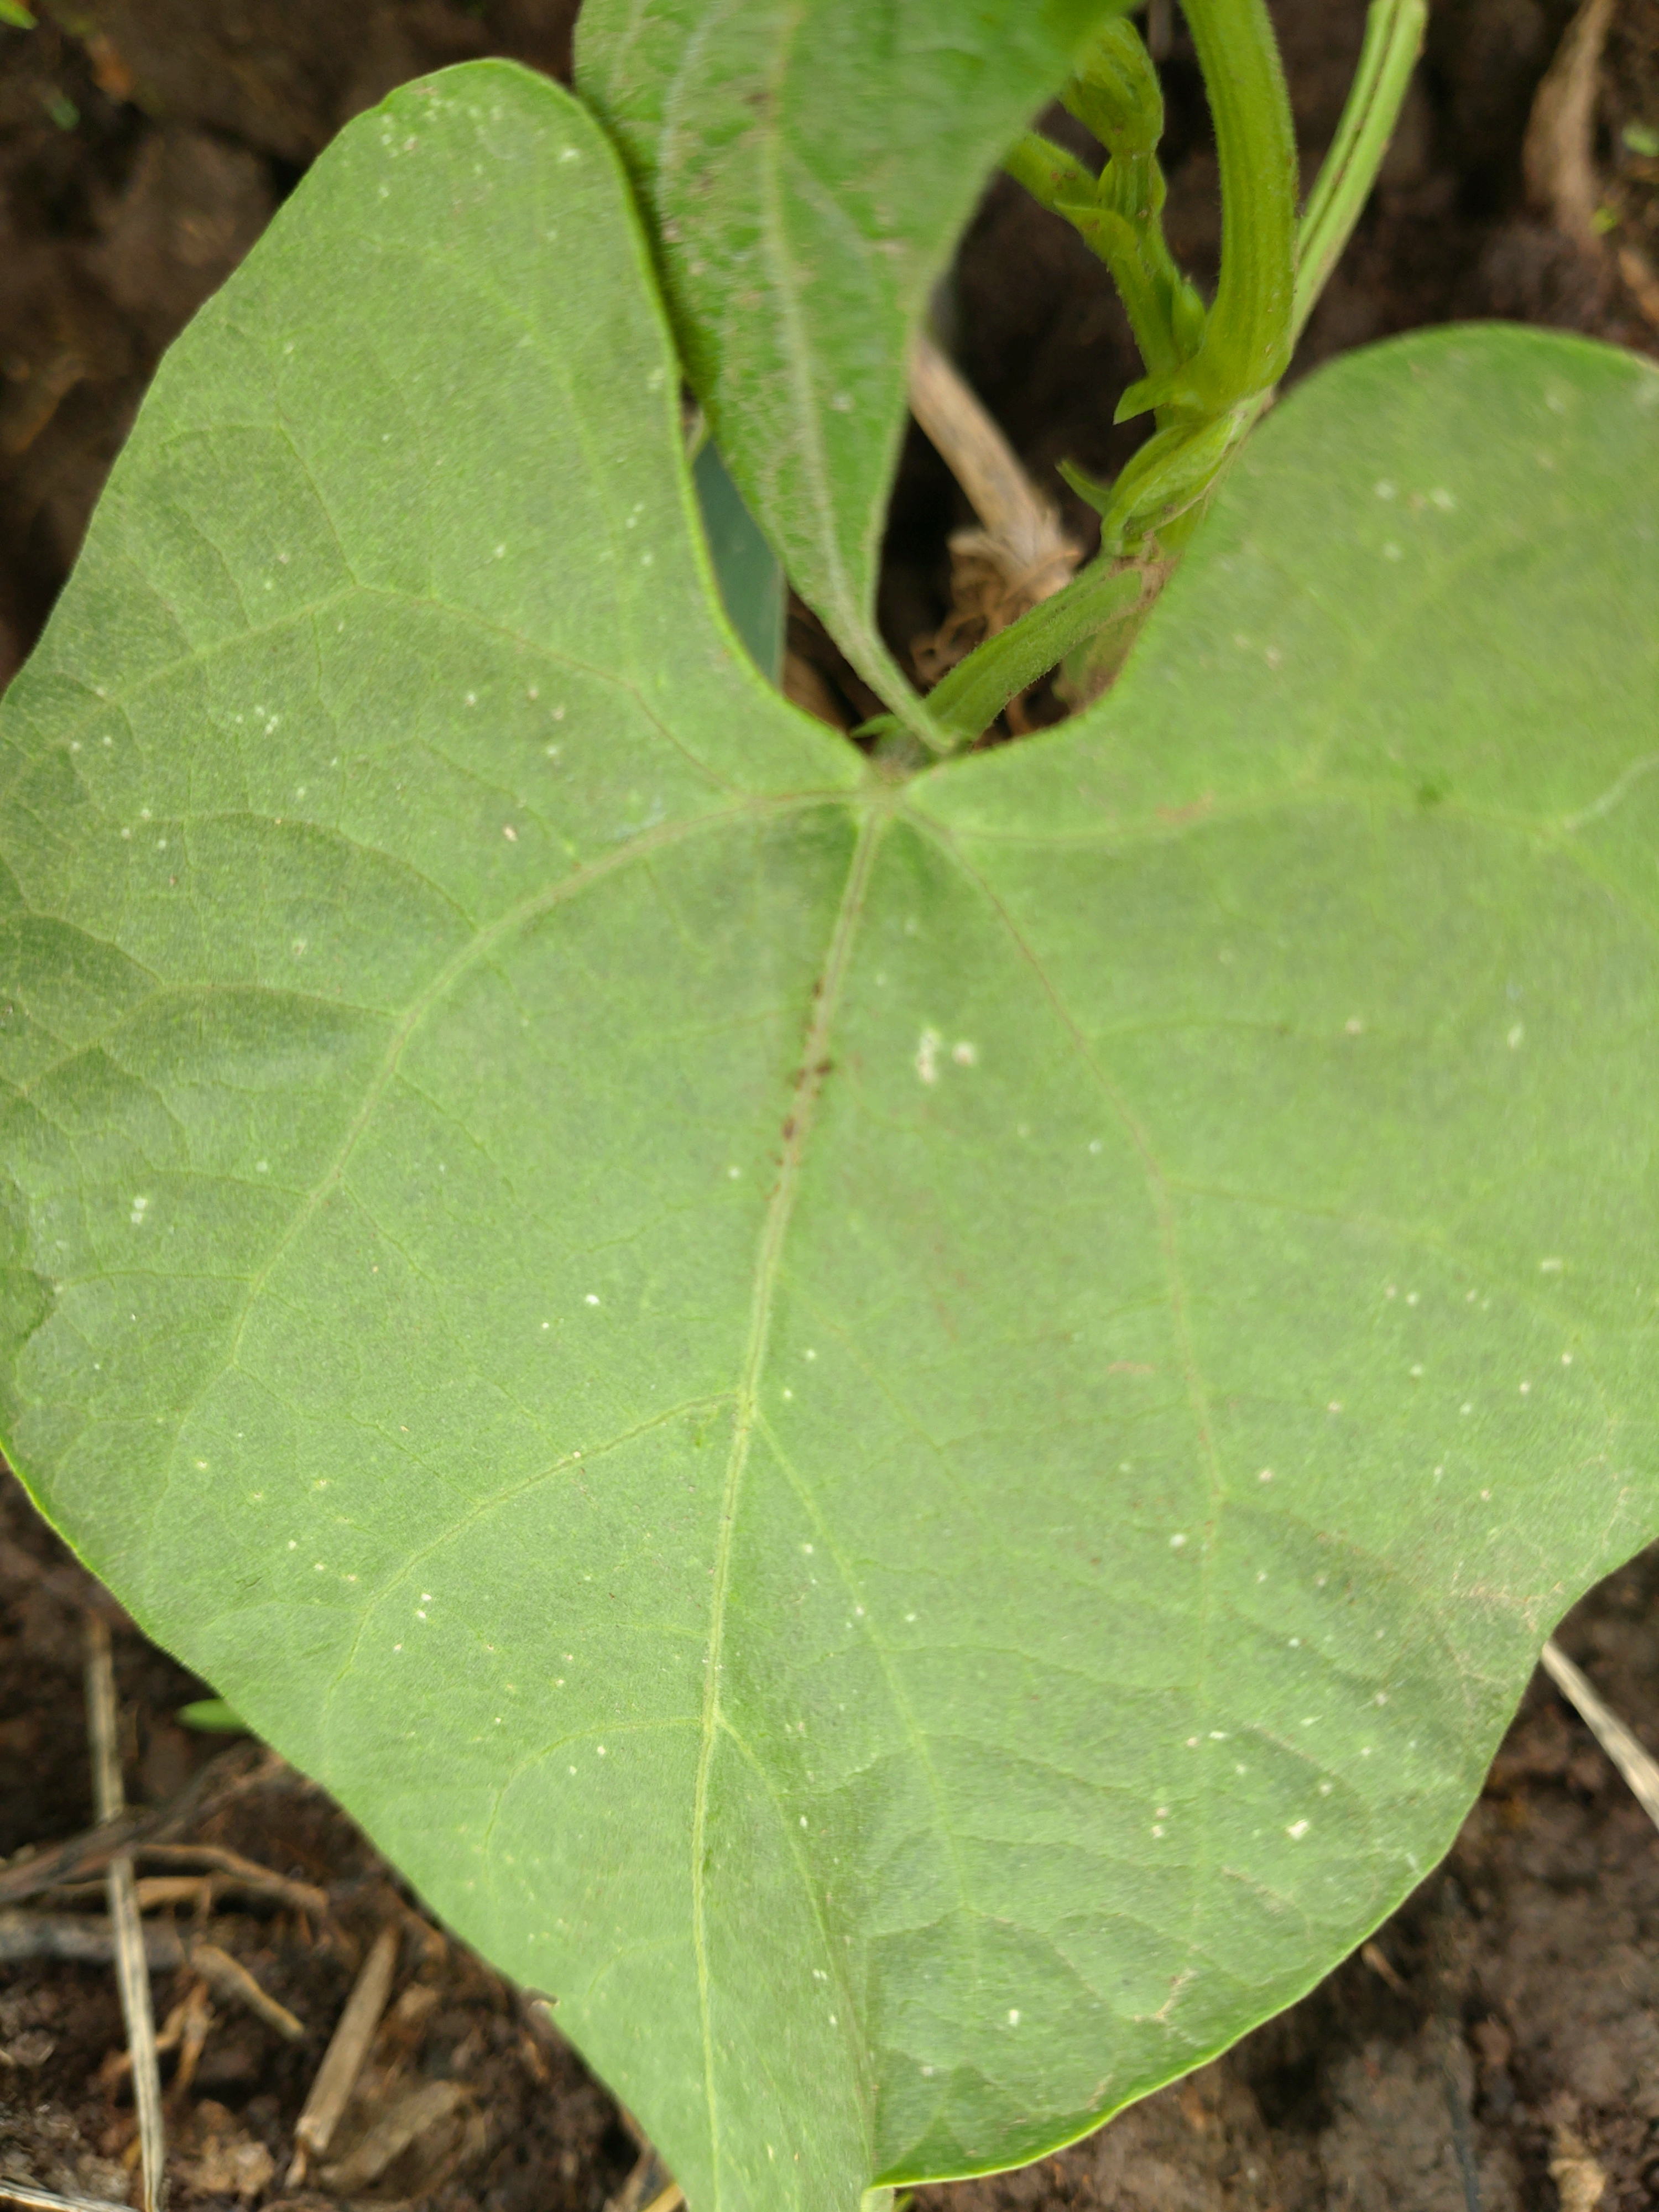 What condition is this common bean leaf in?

healthy
